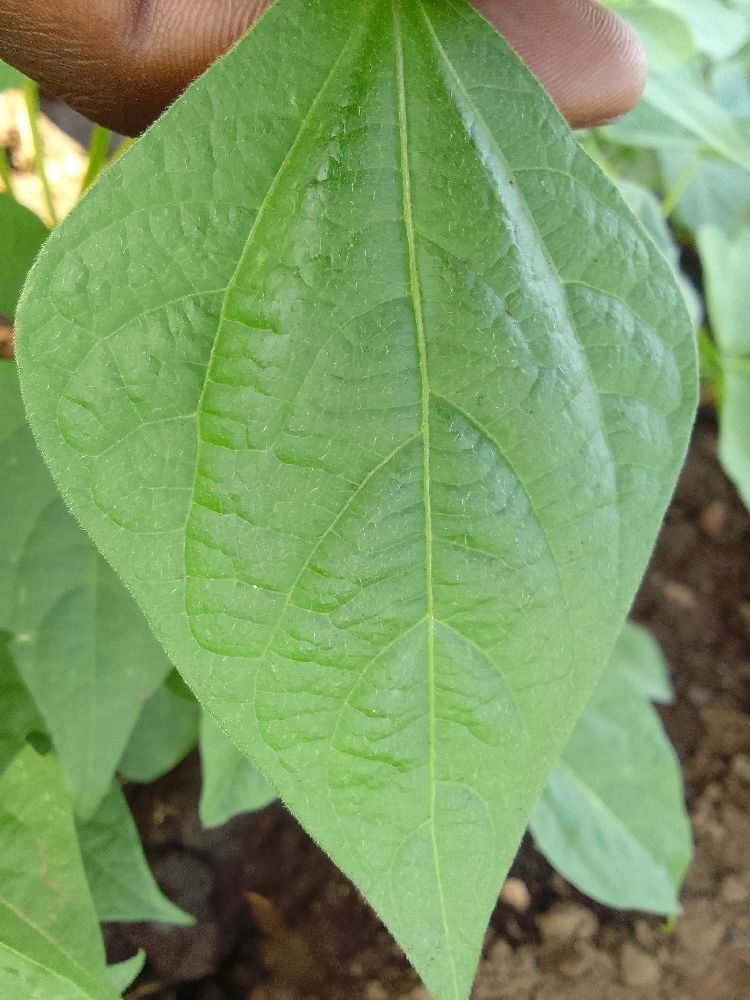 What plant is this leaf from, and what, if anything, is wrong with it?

common bean, healthy
